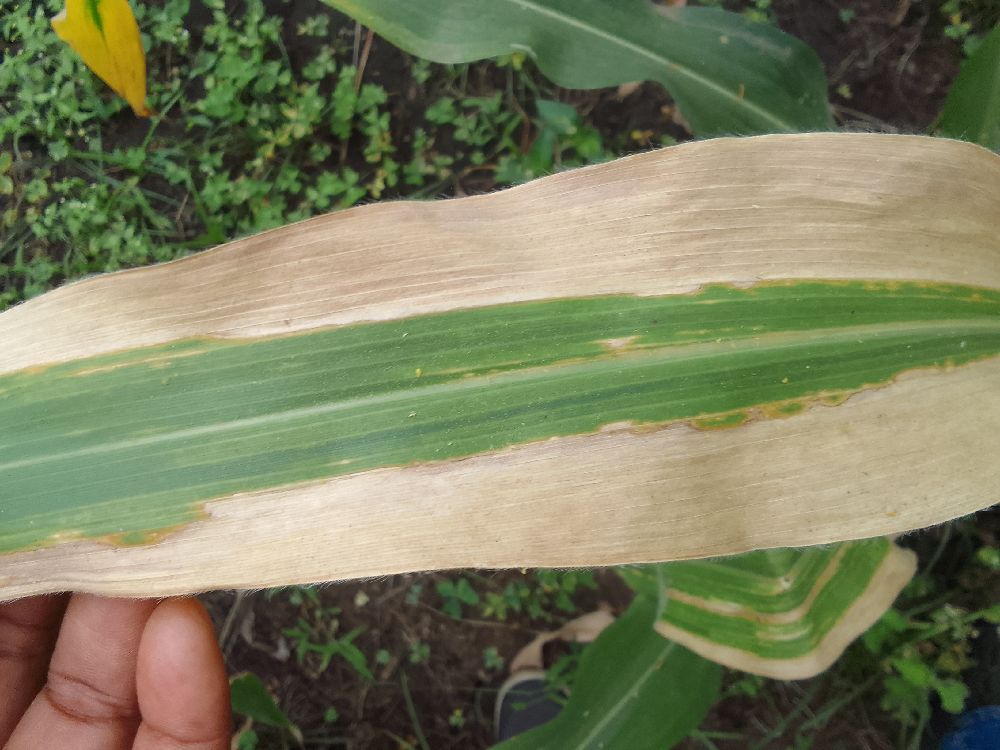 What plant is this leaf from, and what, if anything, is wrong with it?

maize, maize lethal necrosis
